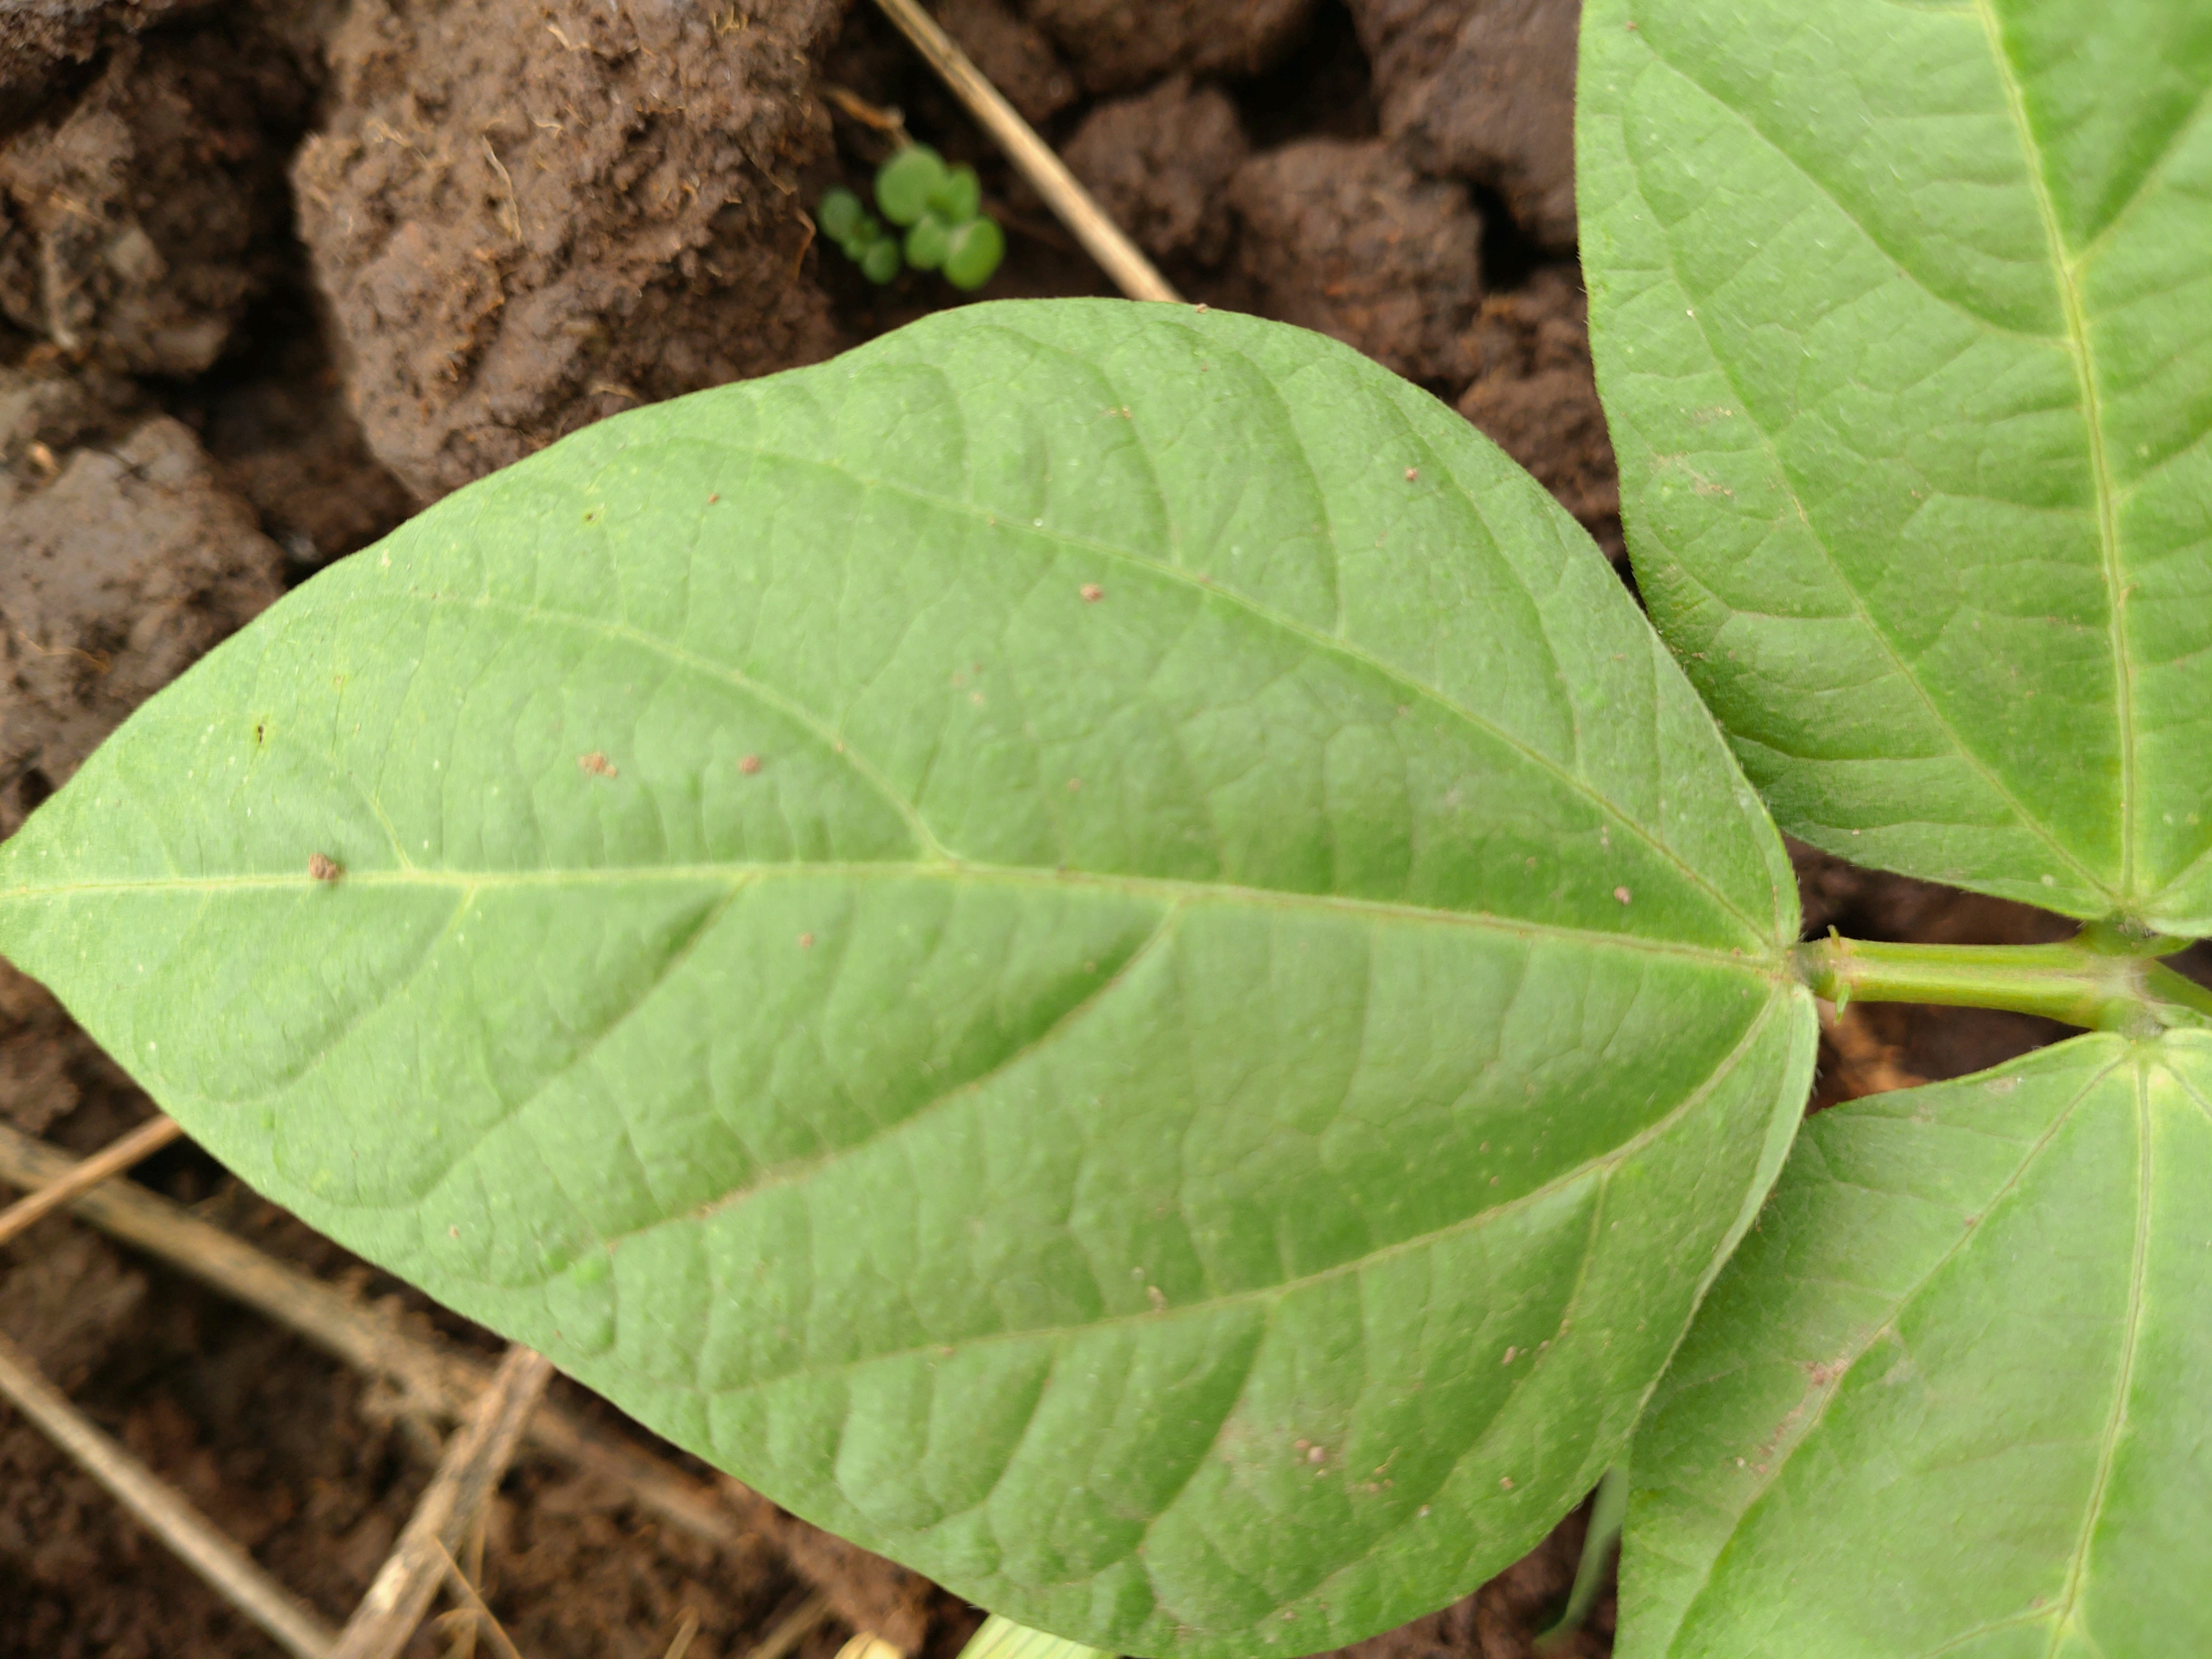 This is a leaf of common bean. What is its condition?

healthy
